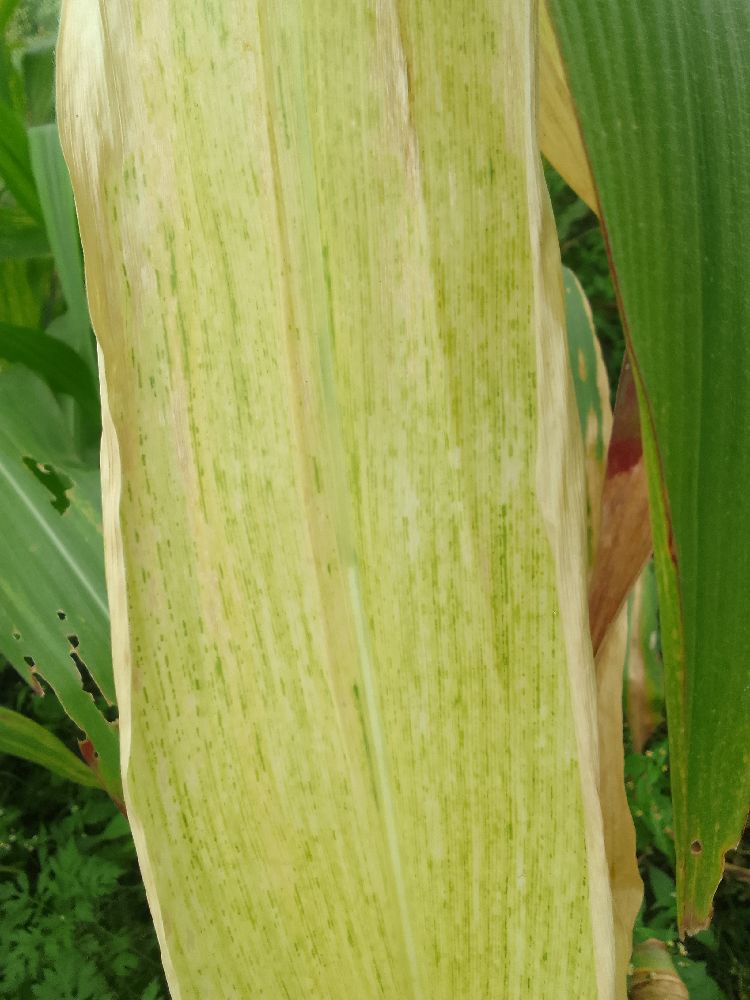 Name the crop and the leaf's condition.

maize, maize lethal necrosis
